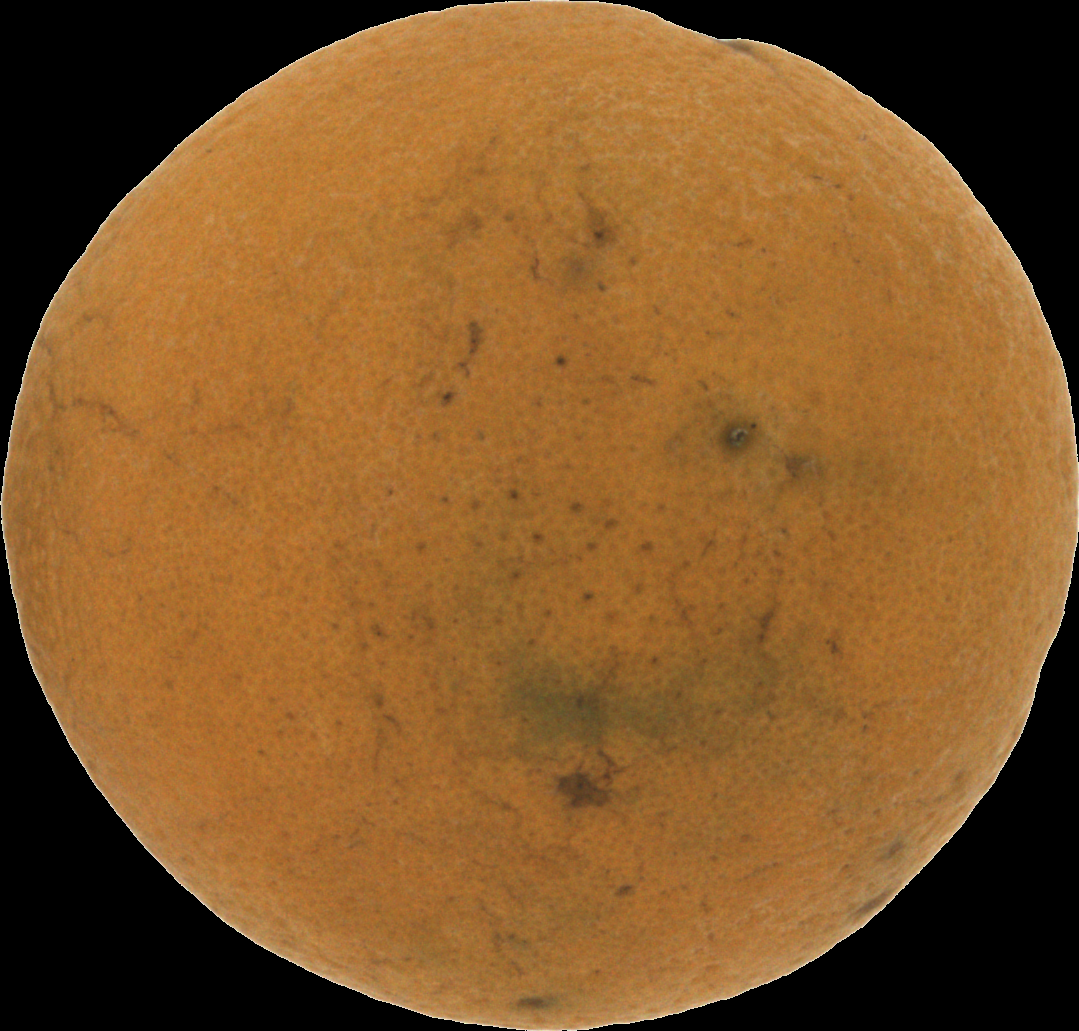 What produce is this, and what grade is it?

orange, bad
